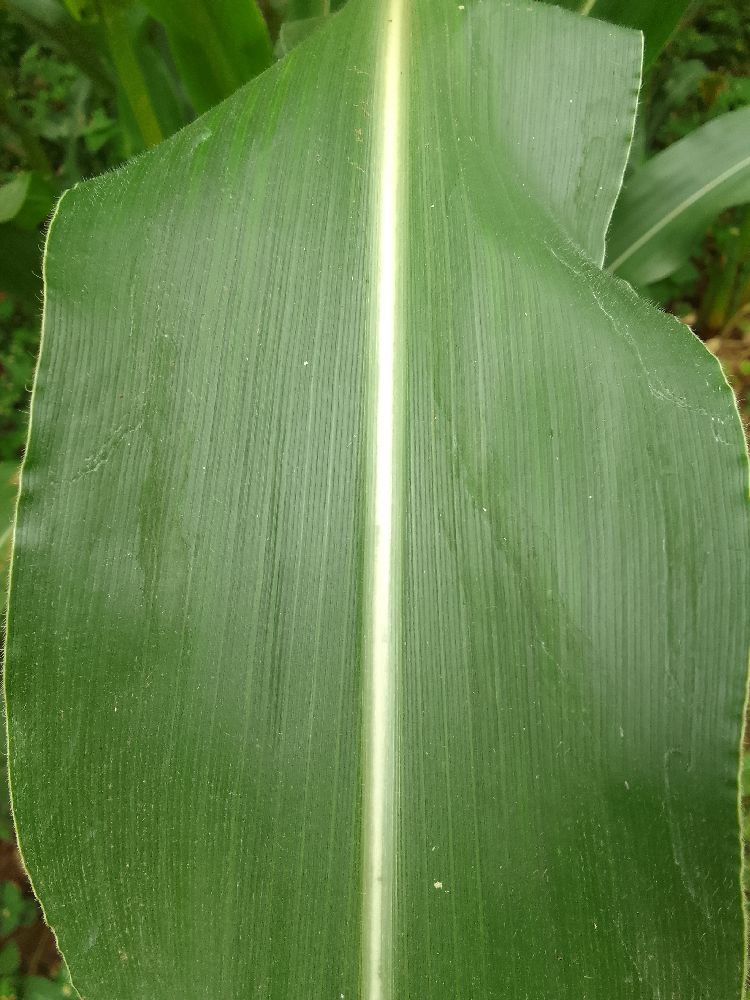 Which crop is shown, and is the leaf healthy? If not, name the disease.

maize, healthy
